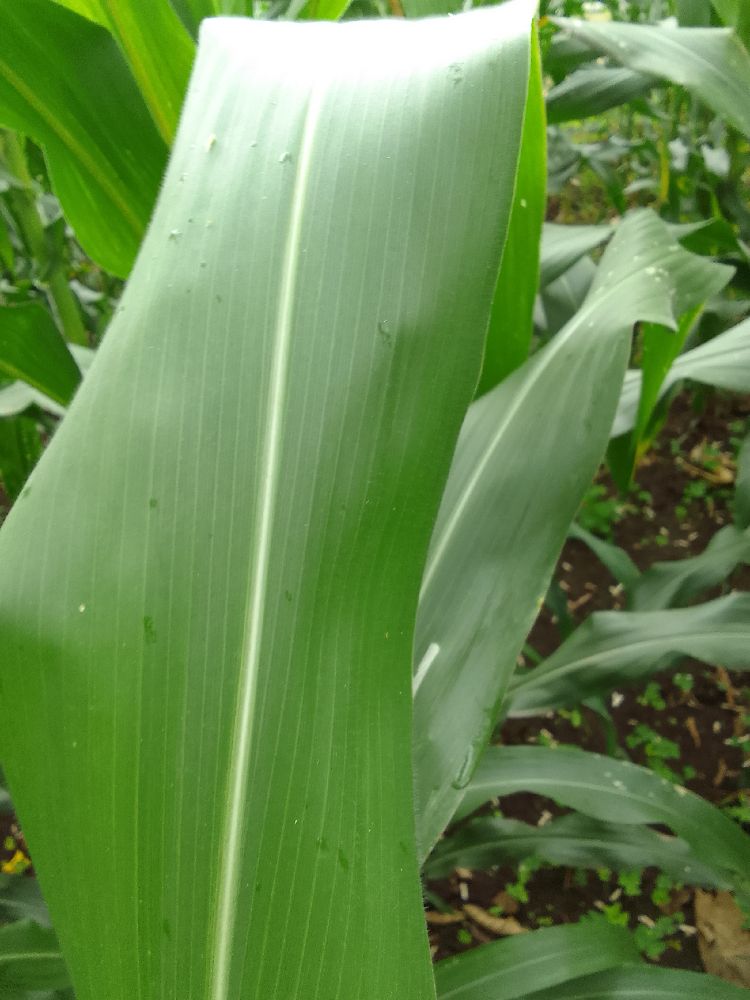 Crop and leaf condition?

maize, healthy
